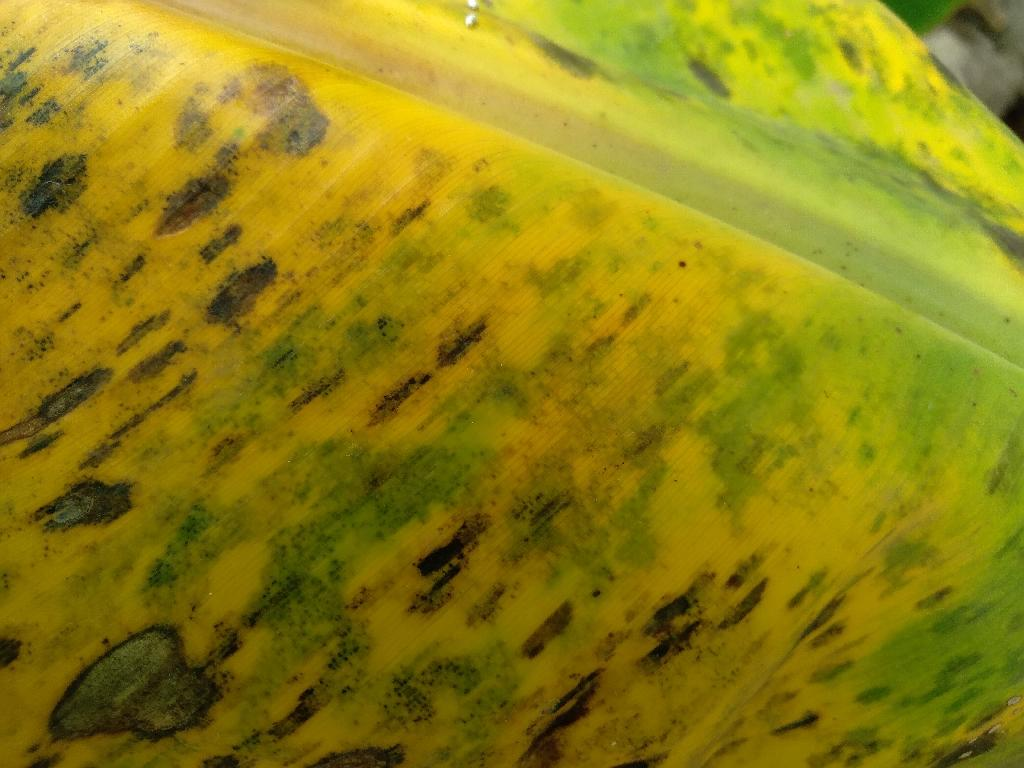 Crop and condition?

banana, black sigatoka
